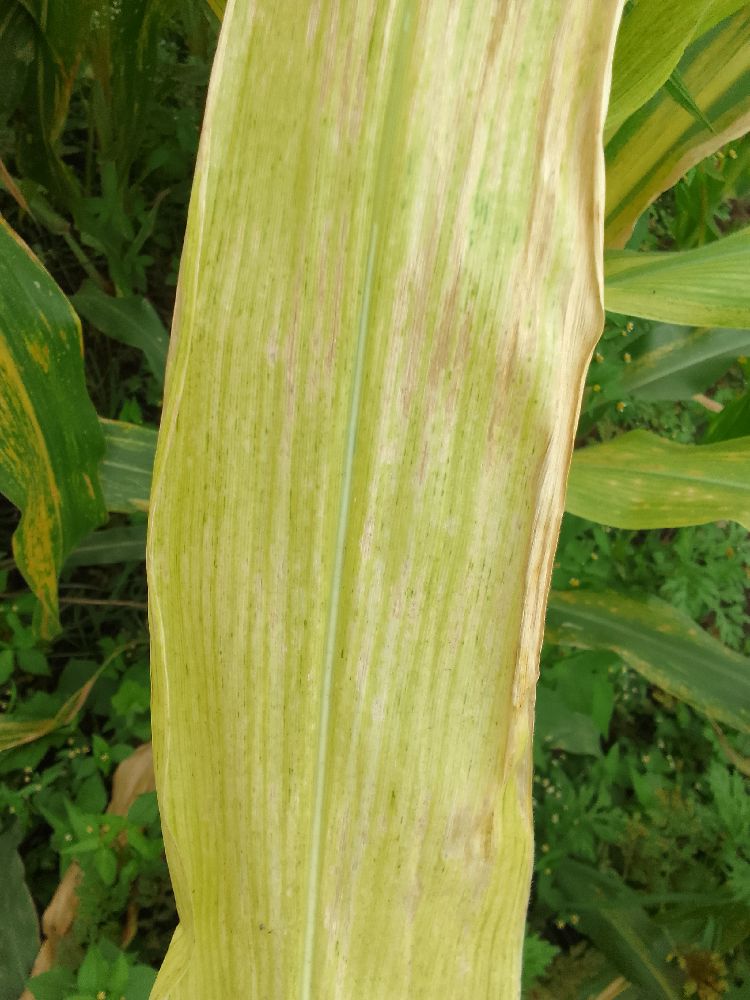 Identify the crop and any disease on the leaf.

maize, maize lethal necrosis
